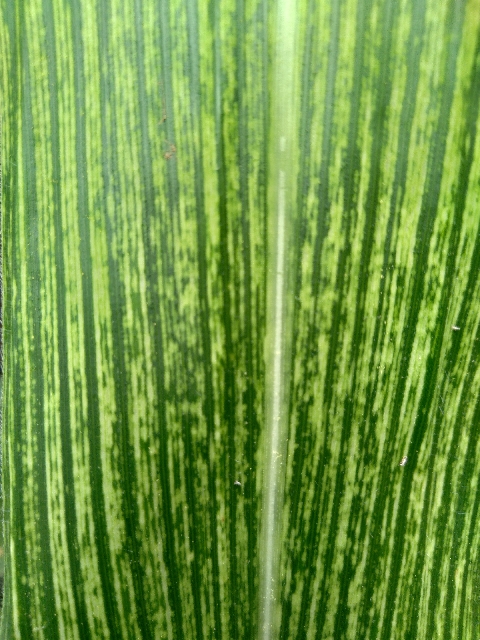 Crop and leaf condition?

maize, maize streak virus
